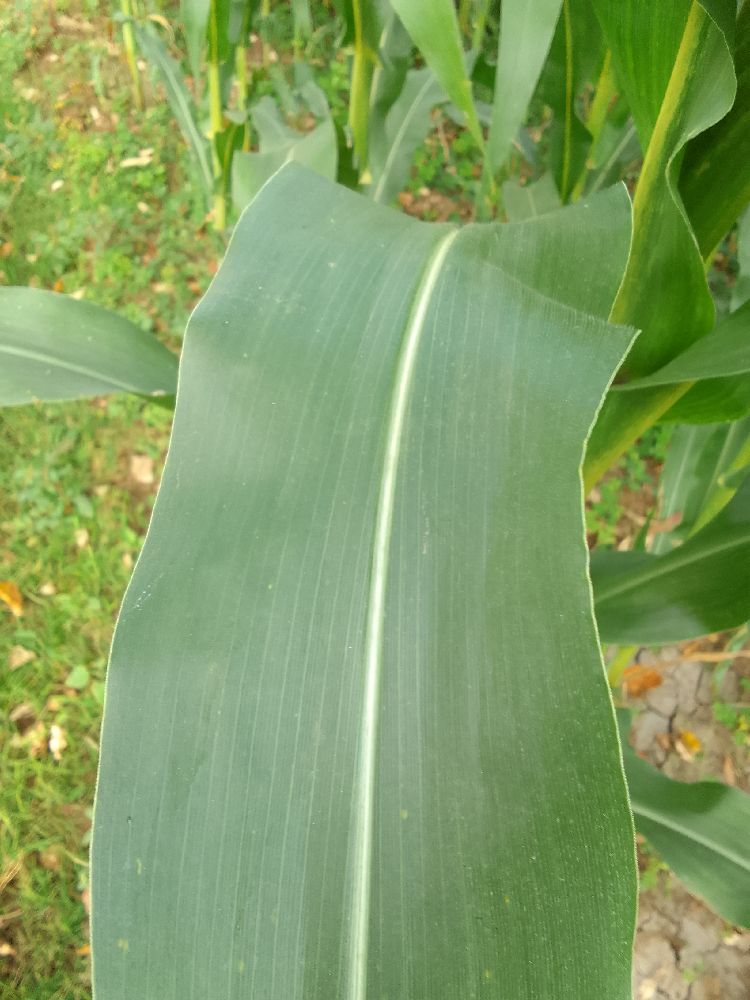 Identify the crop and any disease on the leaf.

maize, healthy
